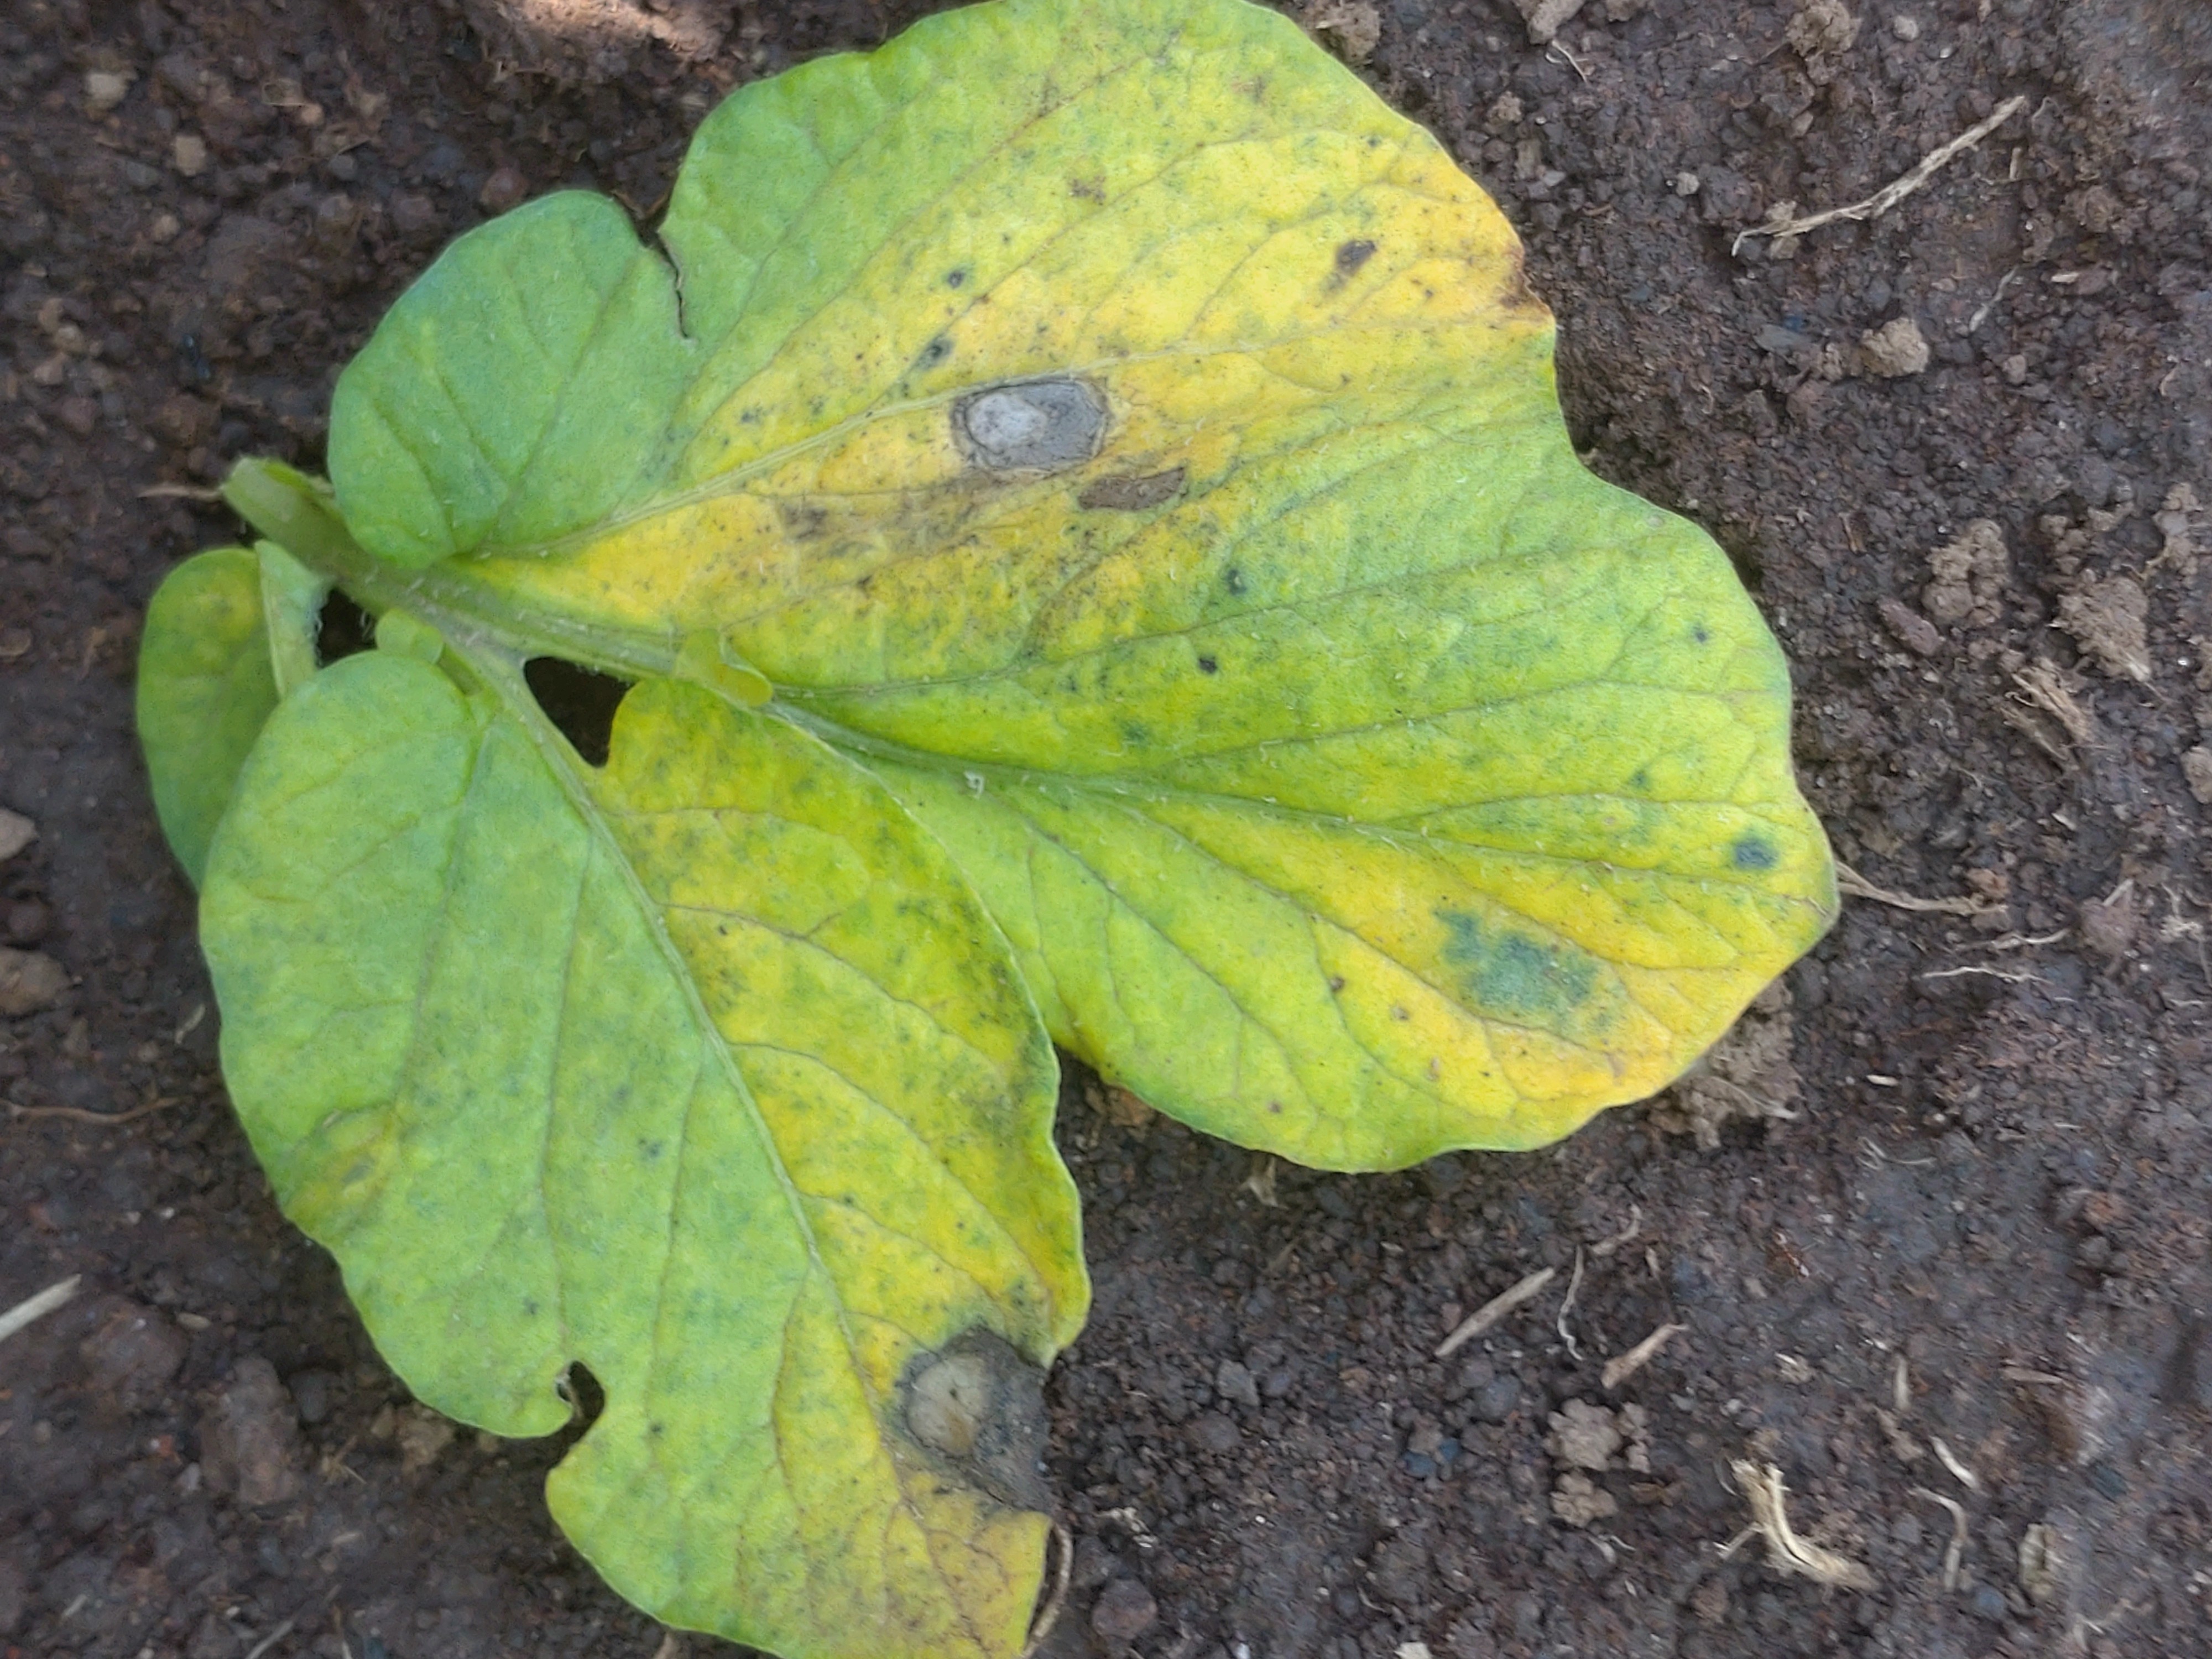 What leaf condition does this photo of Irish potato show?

late blight
